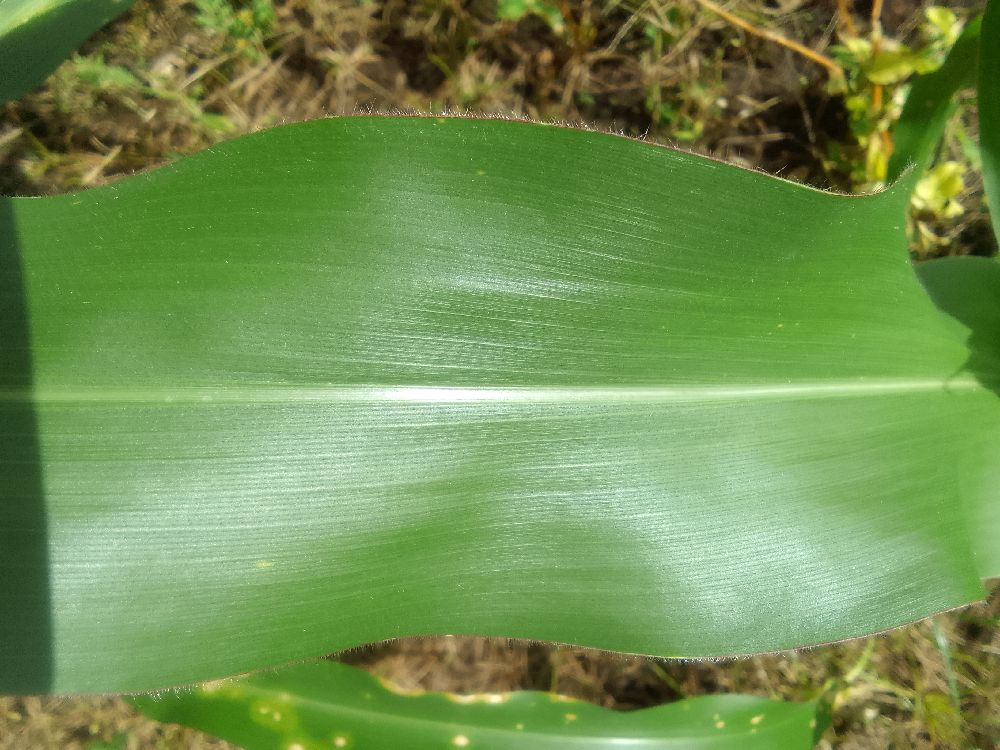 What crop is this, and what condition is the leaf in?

maize, healthy
